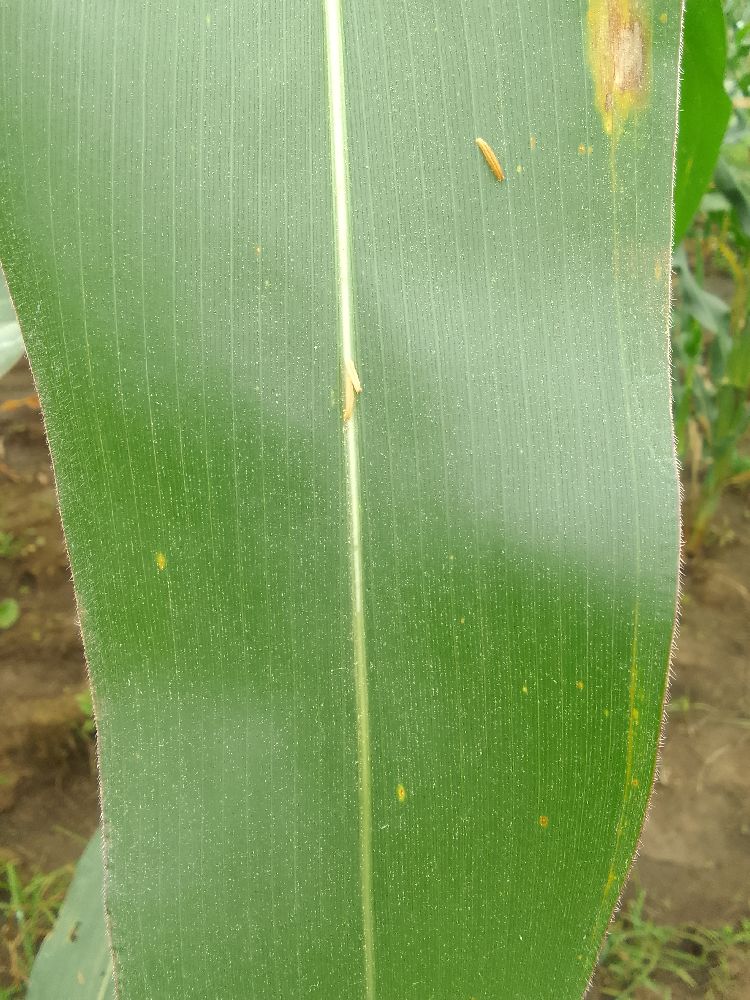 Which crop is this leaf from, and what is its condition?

maize, healthy
